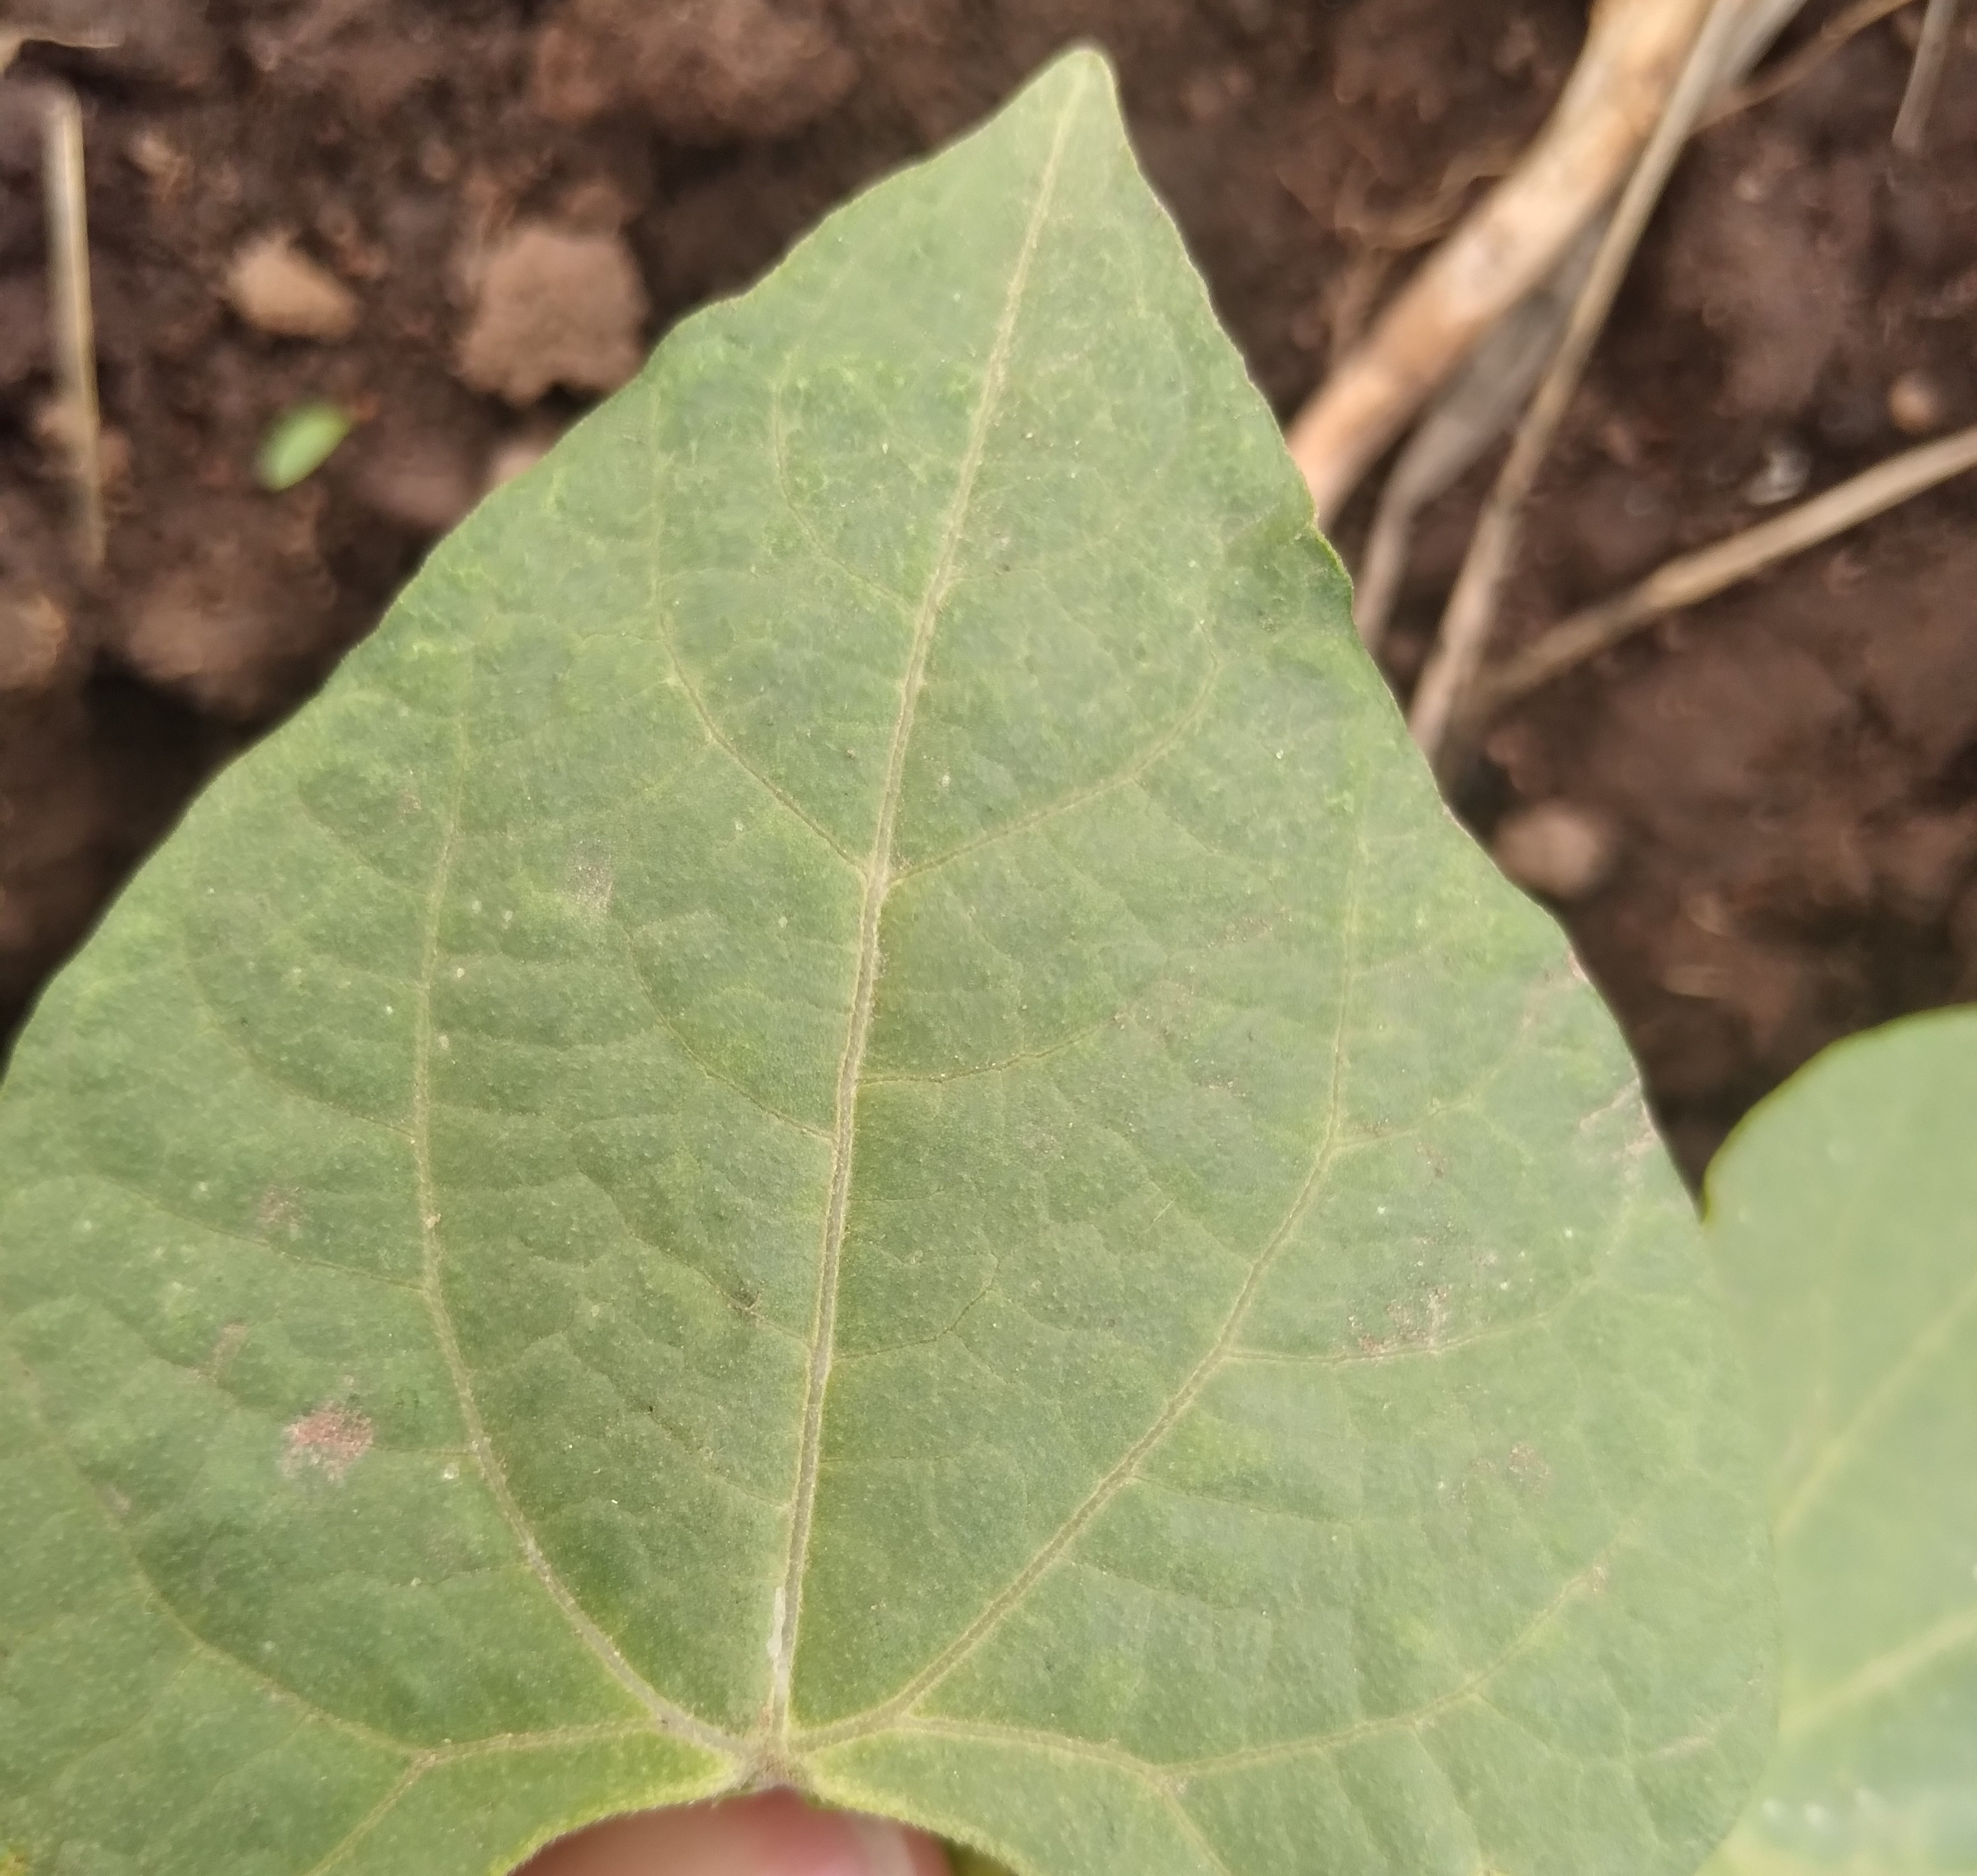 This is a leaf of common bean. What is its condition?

healthy
